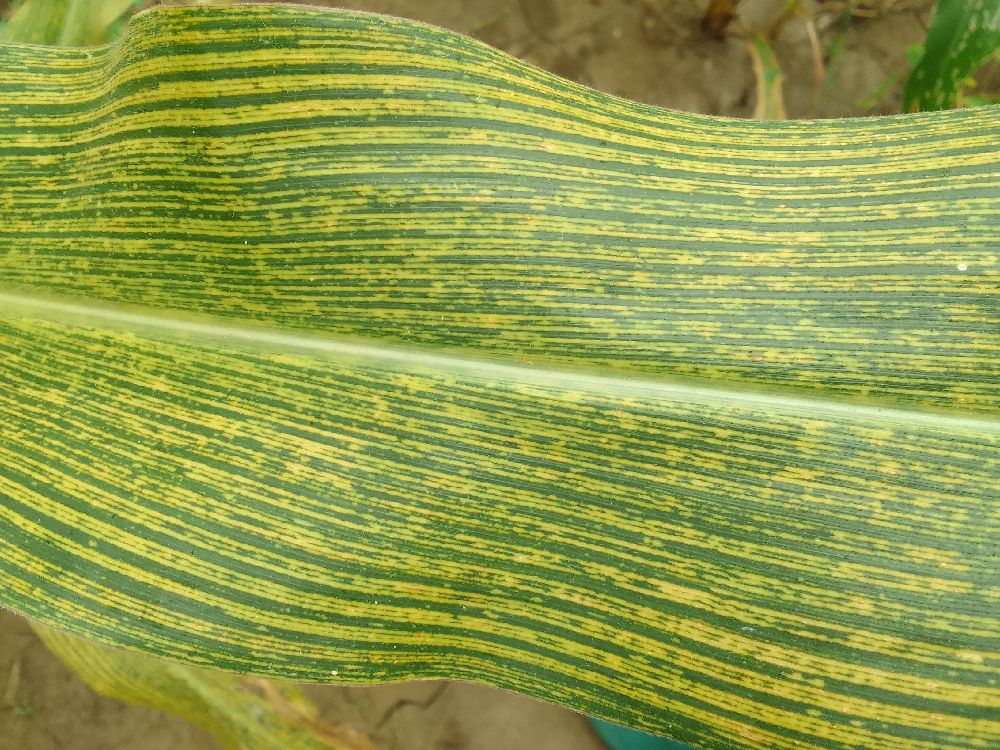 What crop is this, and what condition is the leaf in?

maize, maize streak virus
